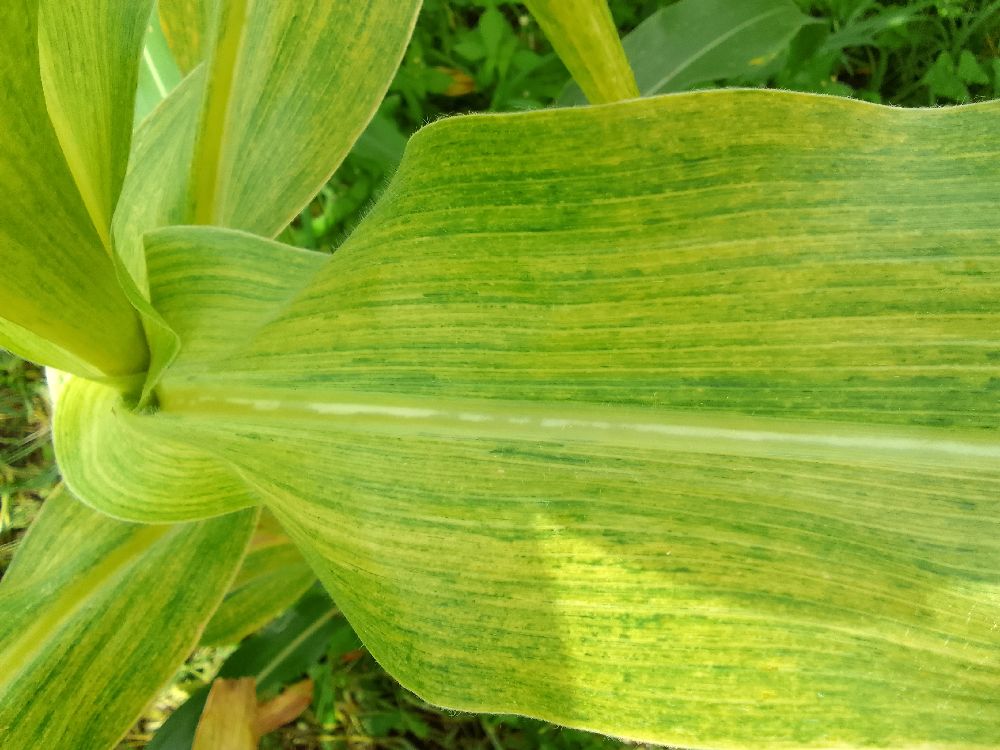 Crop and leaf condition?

maize, maize lethal necrosis
